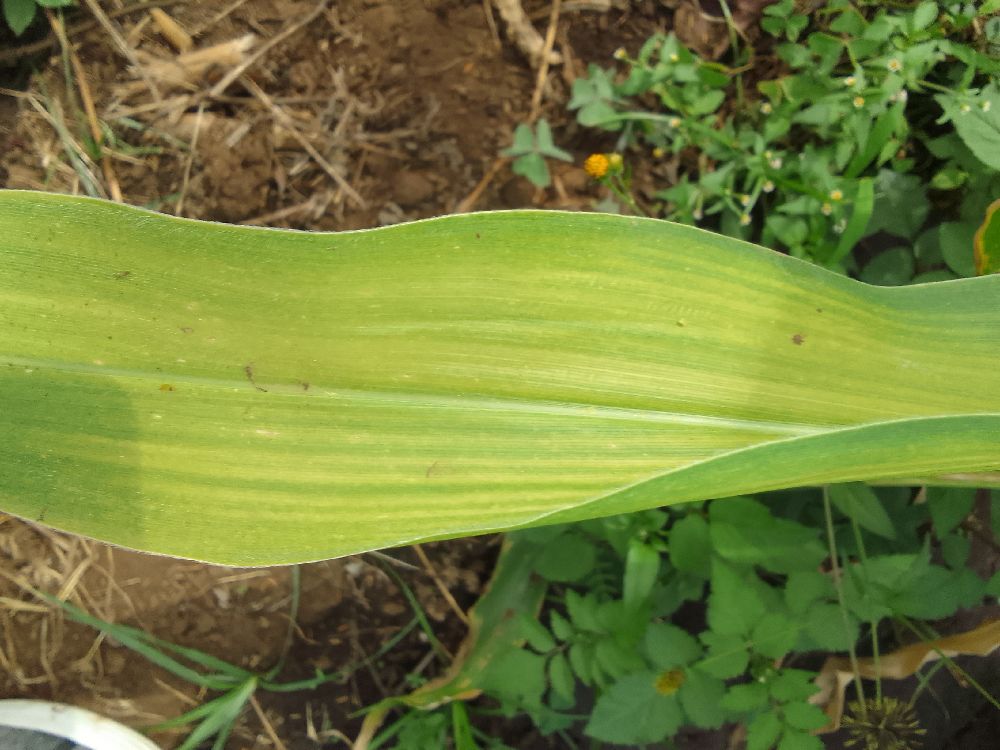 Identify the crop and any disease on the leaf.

maize, maize lethal necrosis
